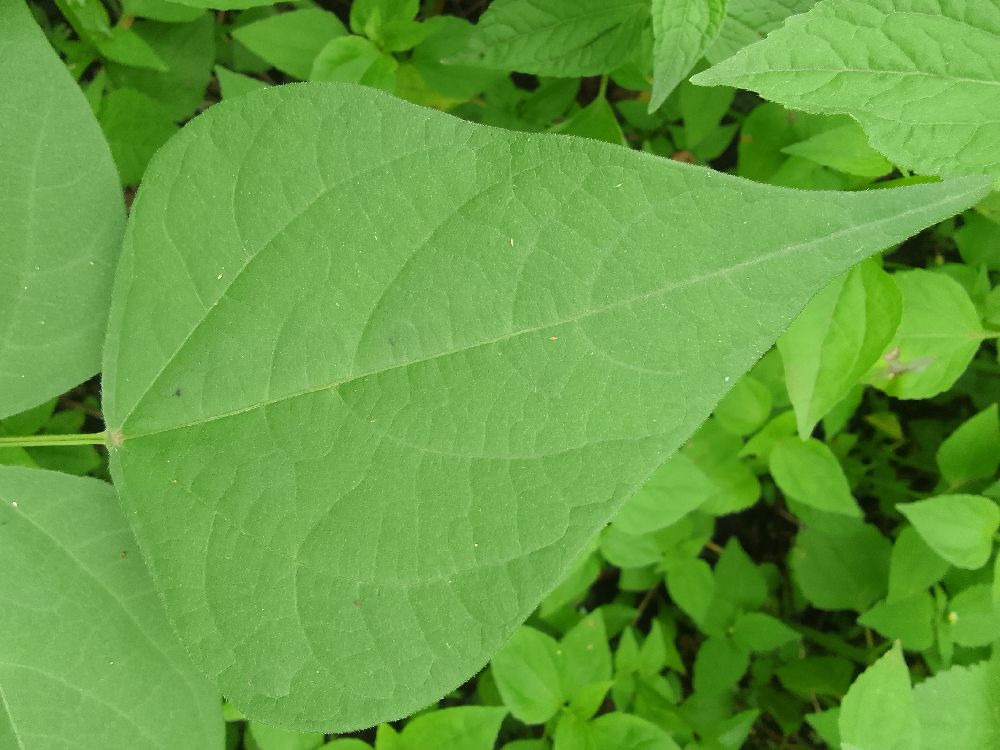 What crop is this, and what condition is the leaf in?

common bean, healthy
